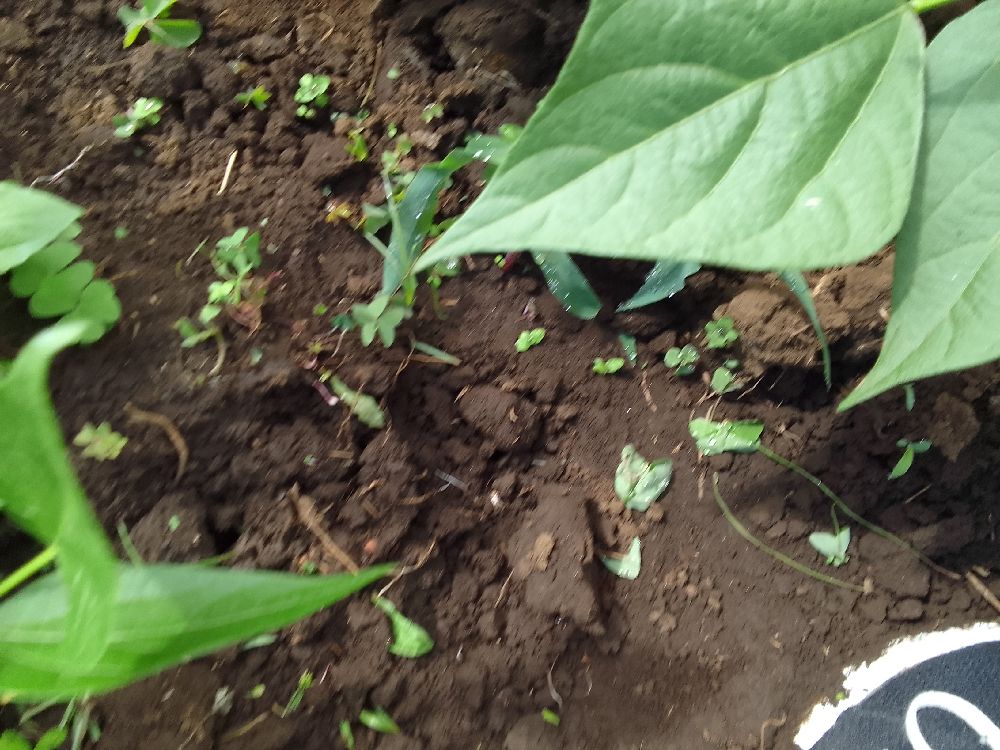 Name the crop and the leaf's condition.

common bean, healthy
